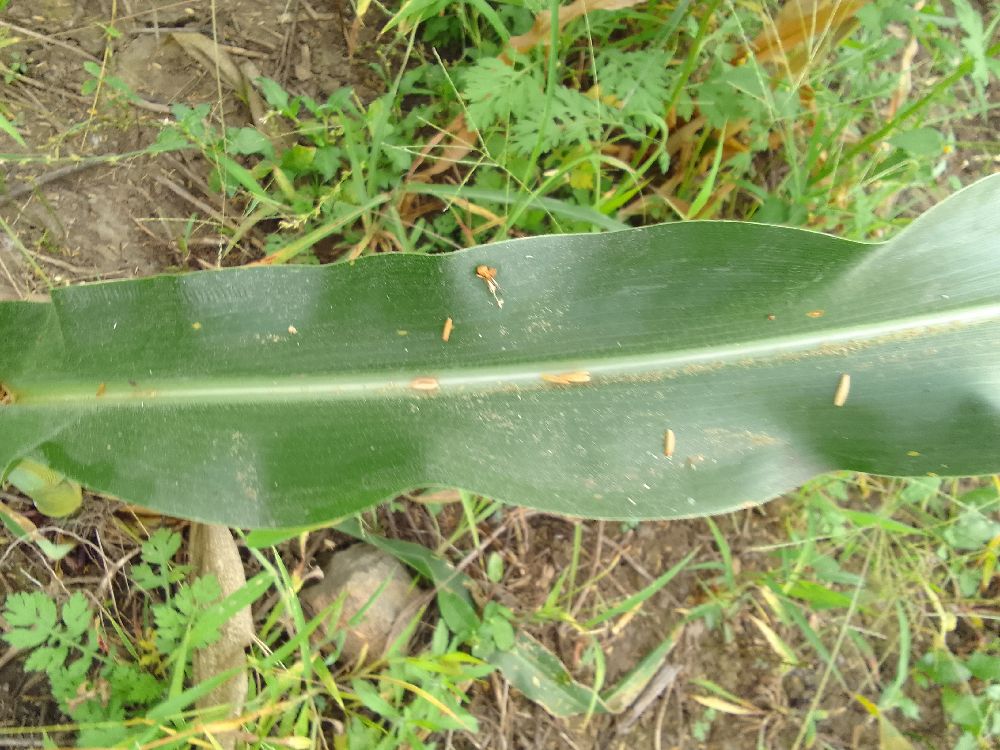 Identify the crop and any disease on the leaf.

maize, healthy
